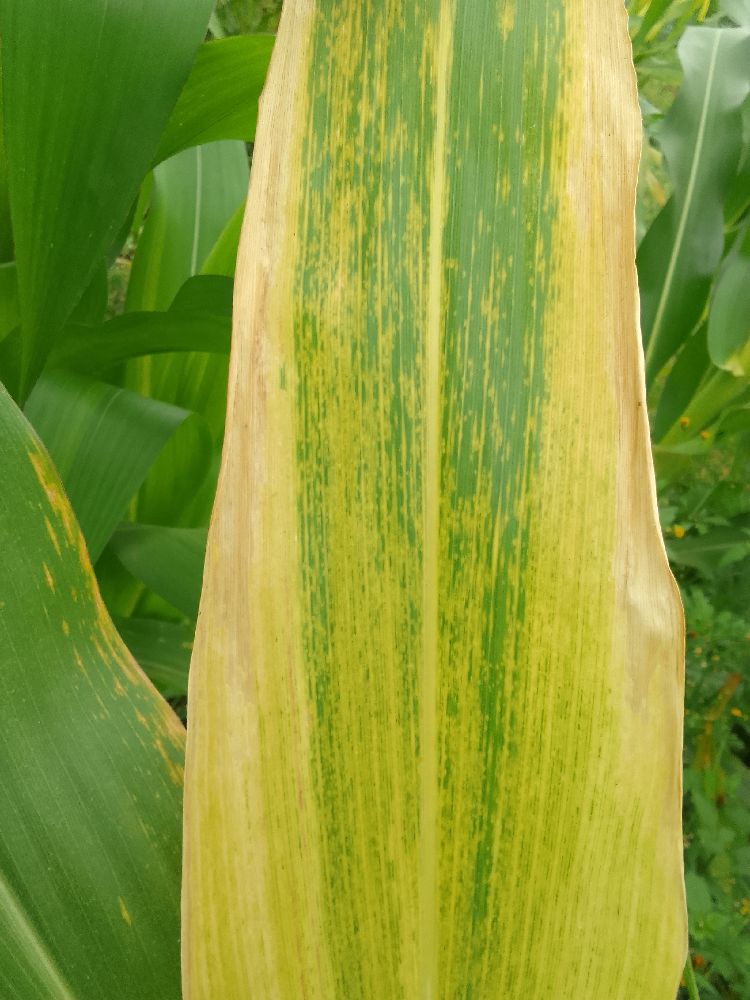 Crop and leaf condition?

maize, maize lethal necrosis
